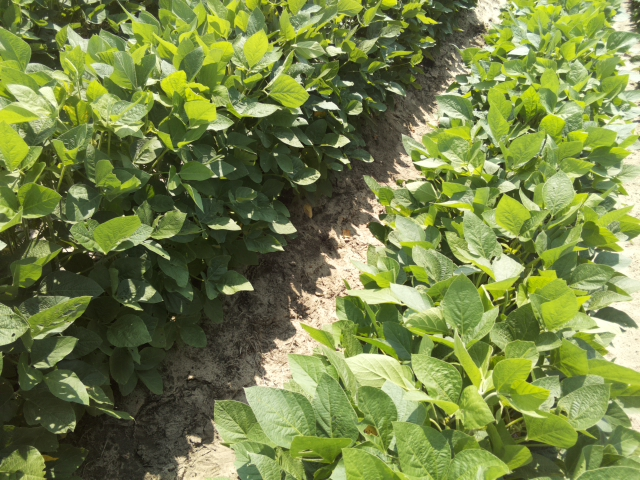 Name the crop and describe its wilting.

soybean, leaves with no wilting
